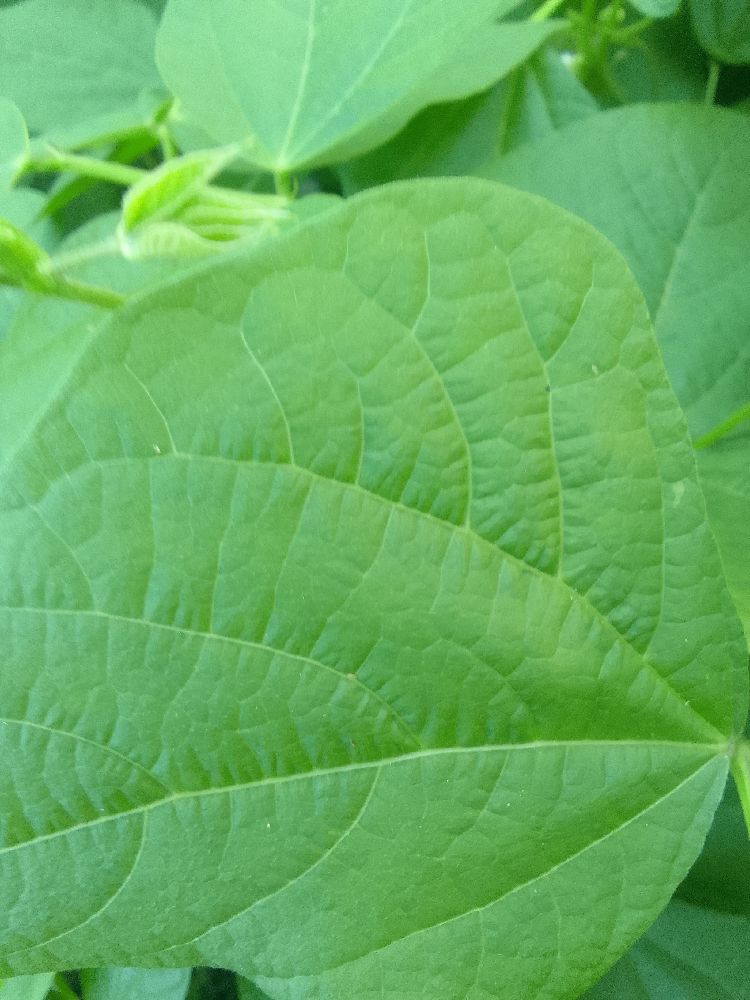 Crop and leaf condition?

common bean, healthy
